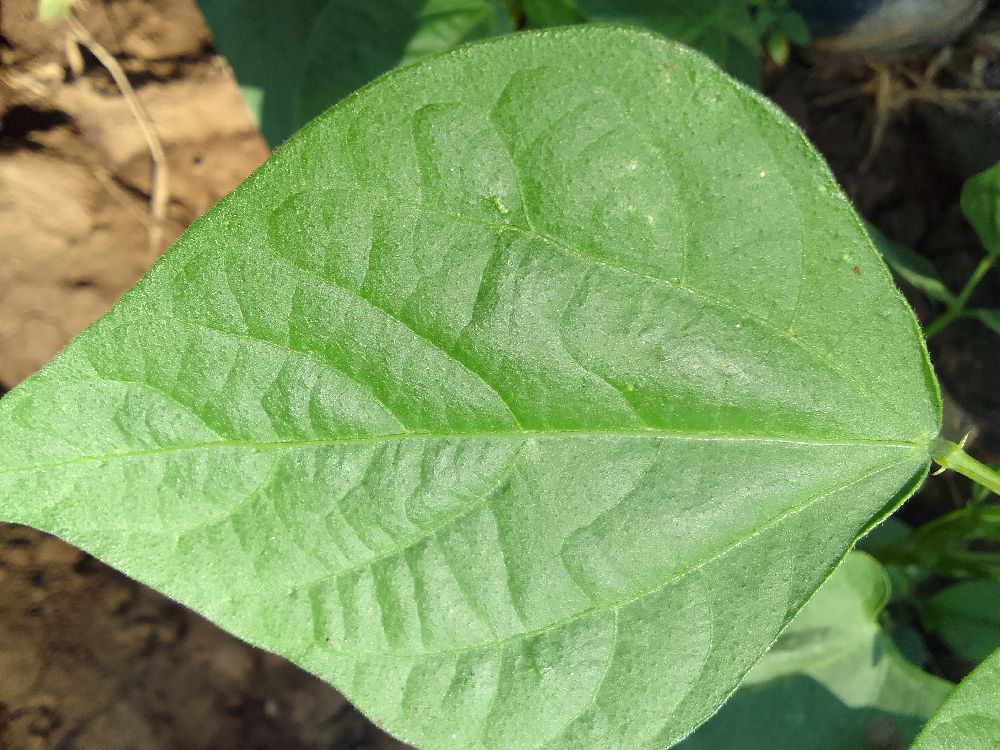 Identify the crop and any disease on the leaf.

common bean, healthy
